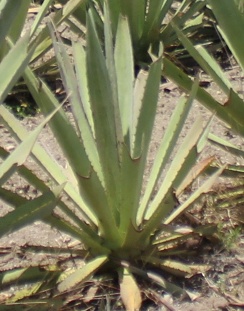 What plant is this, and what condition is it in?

agave, small
